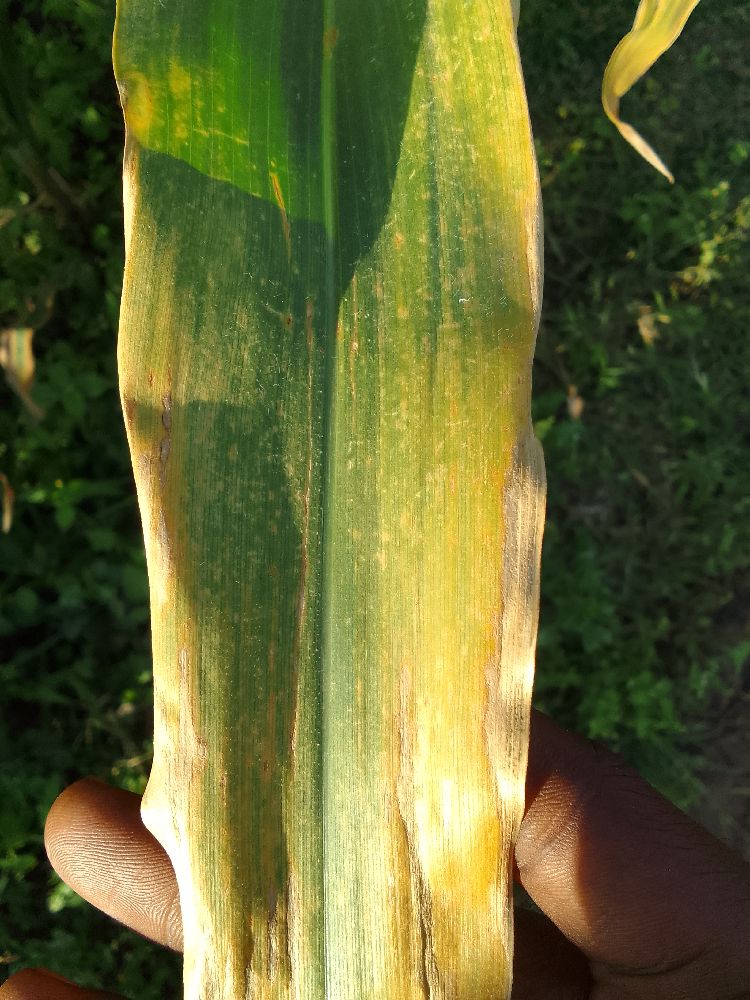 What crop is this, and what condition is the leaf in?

maize, maize lethal necrosis
